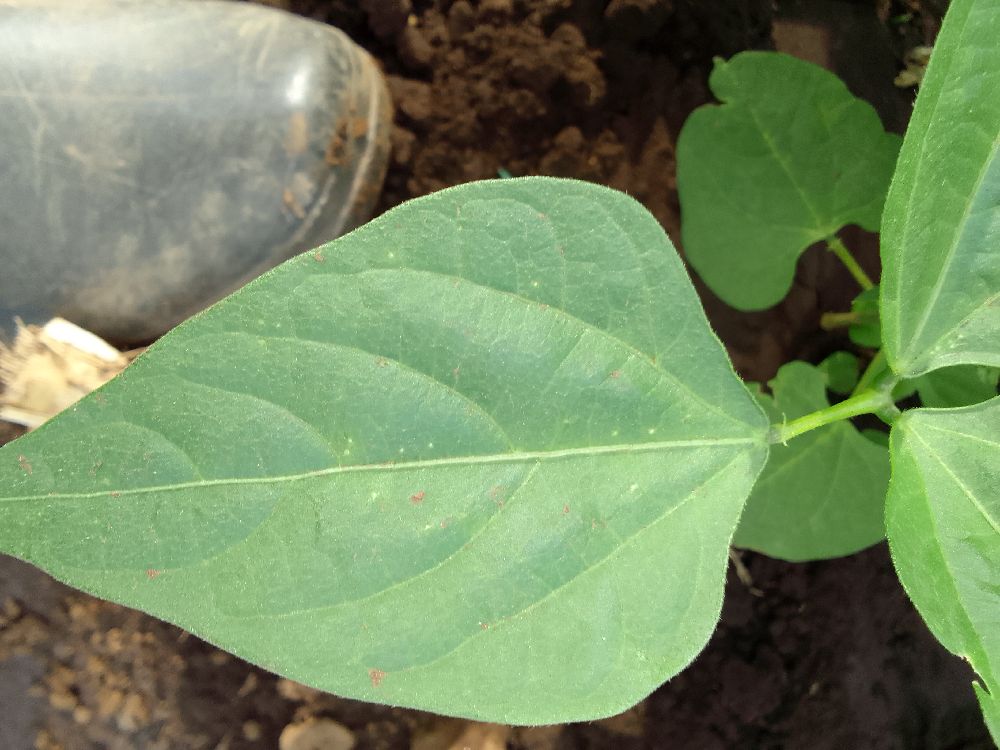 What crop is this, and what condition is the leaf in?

common bean, healthy
